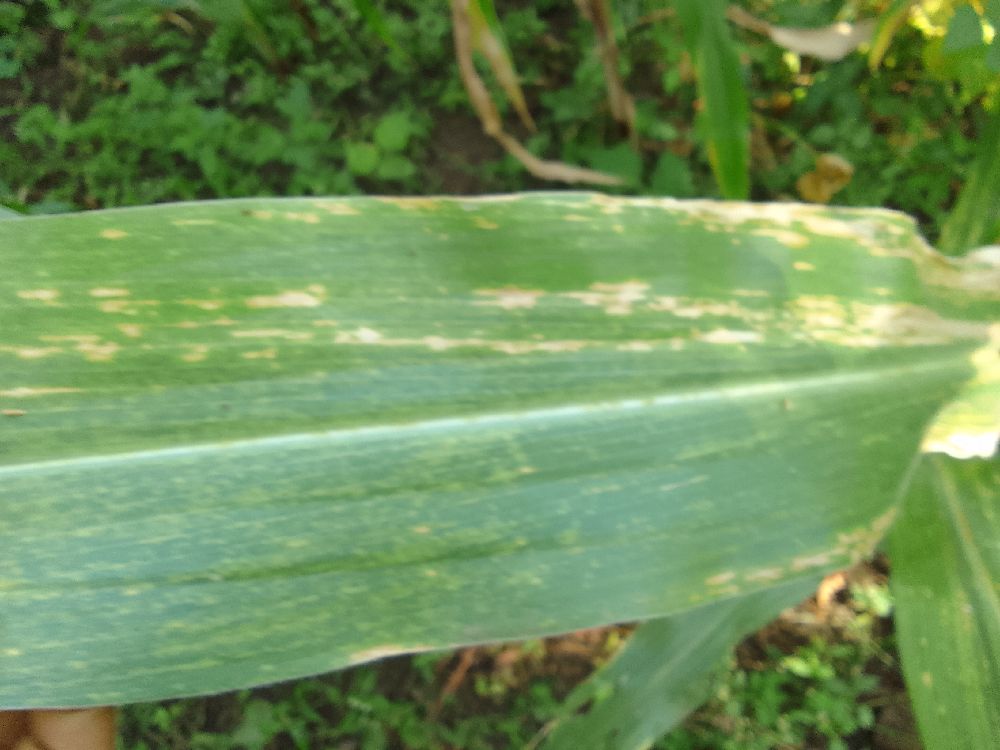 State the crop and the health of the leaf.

maize, maize lethal necrosis
